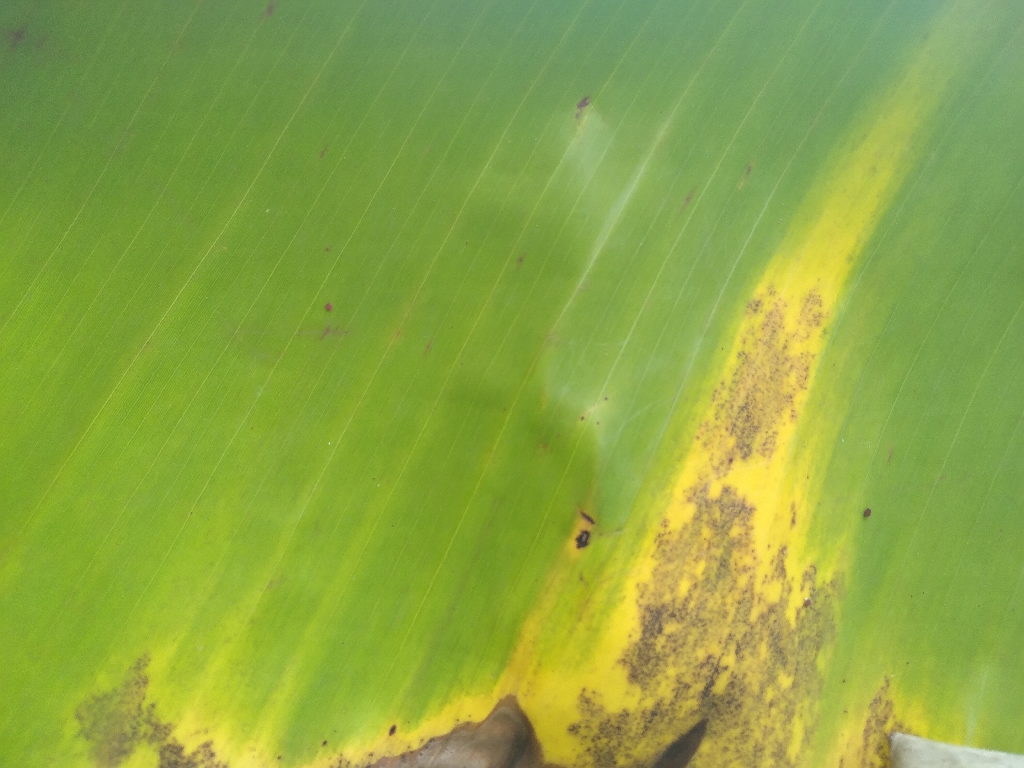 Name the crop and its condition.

banana, black sigatoka
